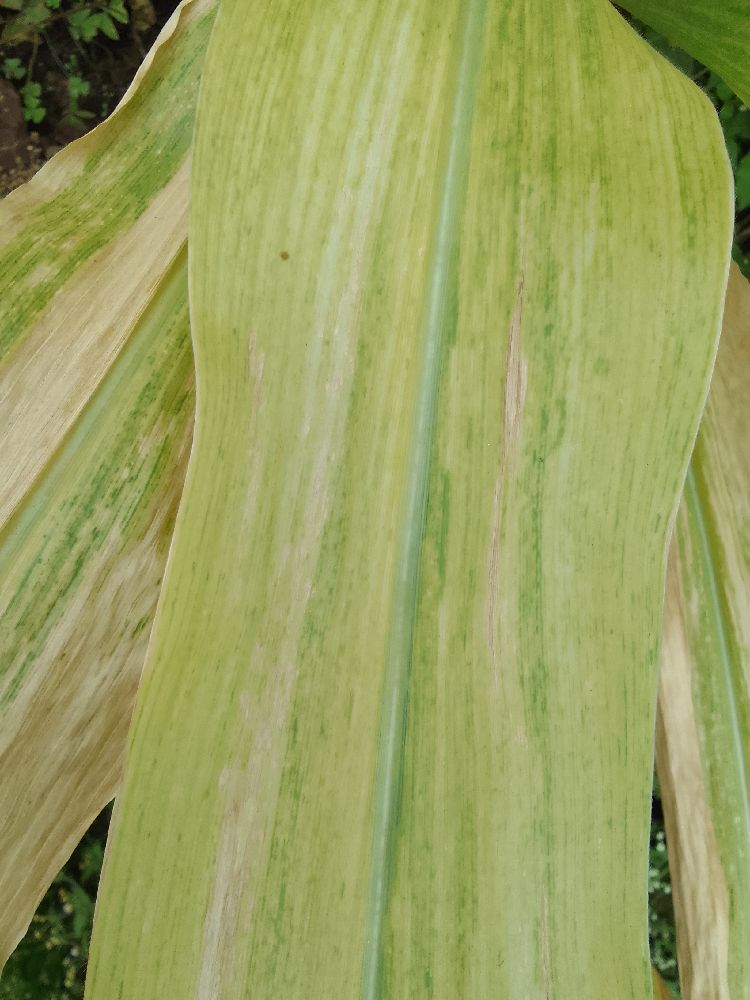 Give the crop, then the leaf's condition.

maize, maize lethal necrosis
